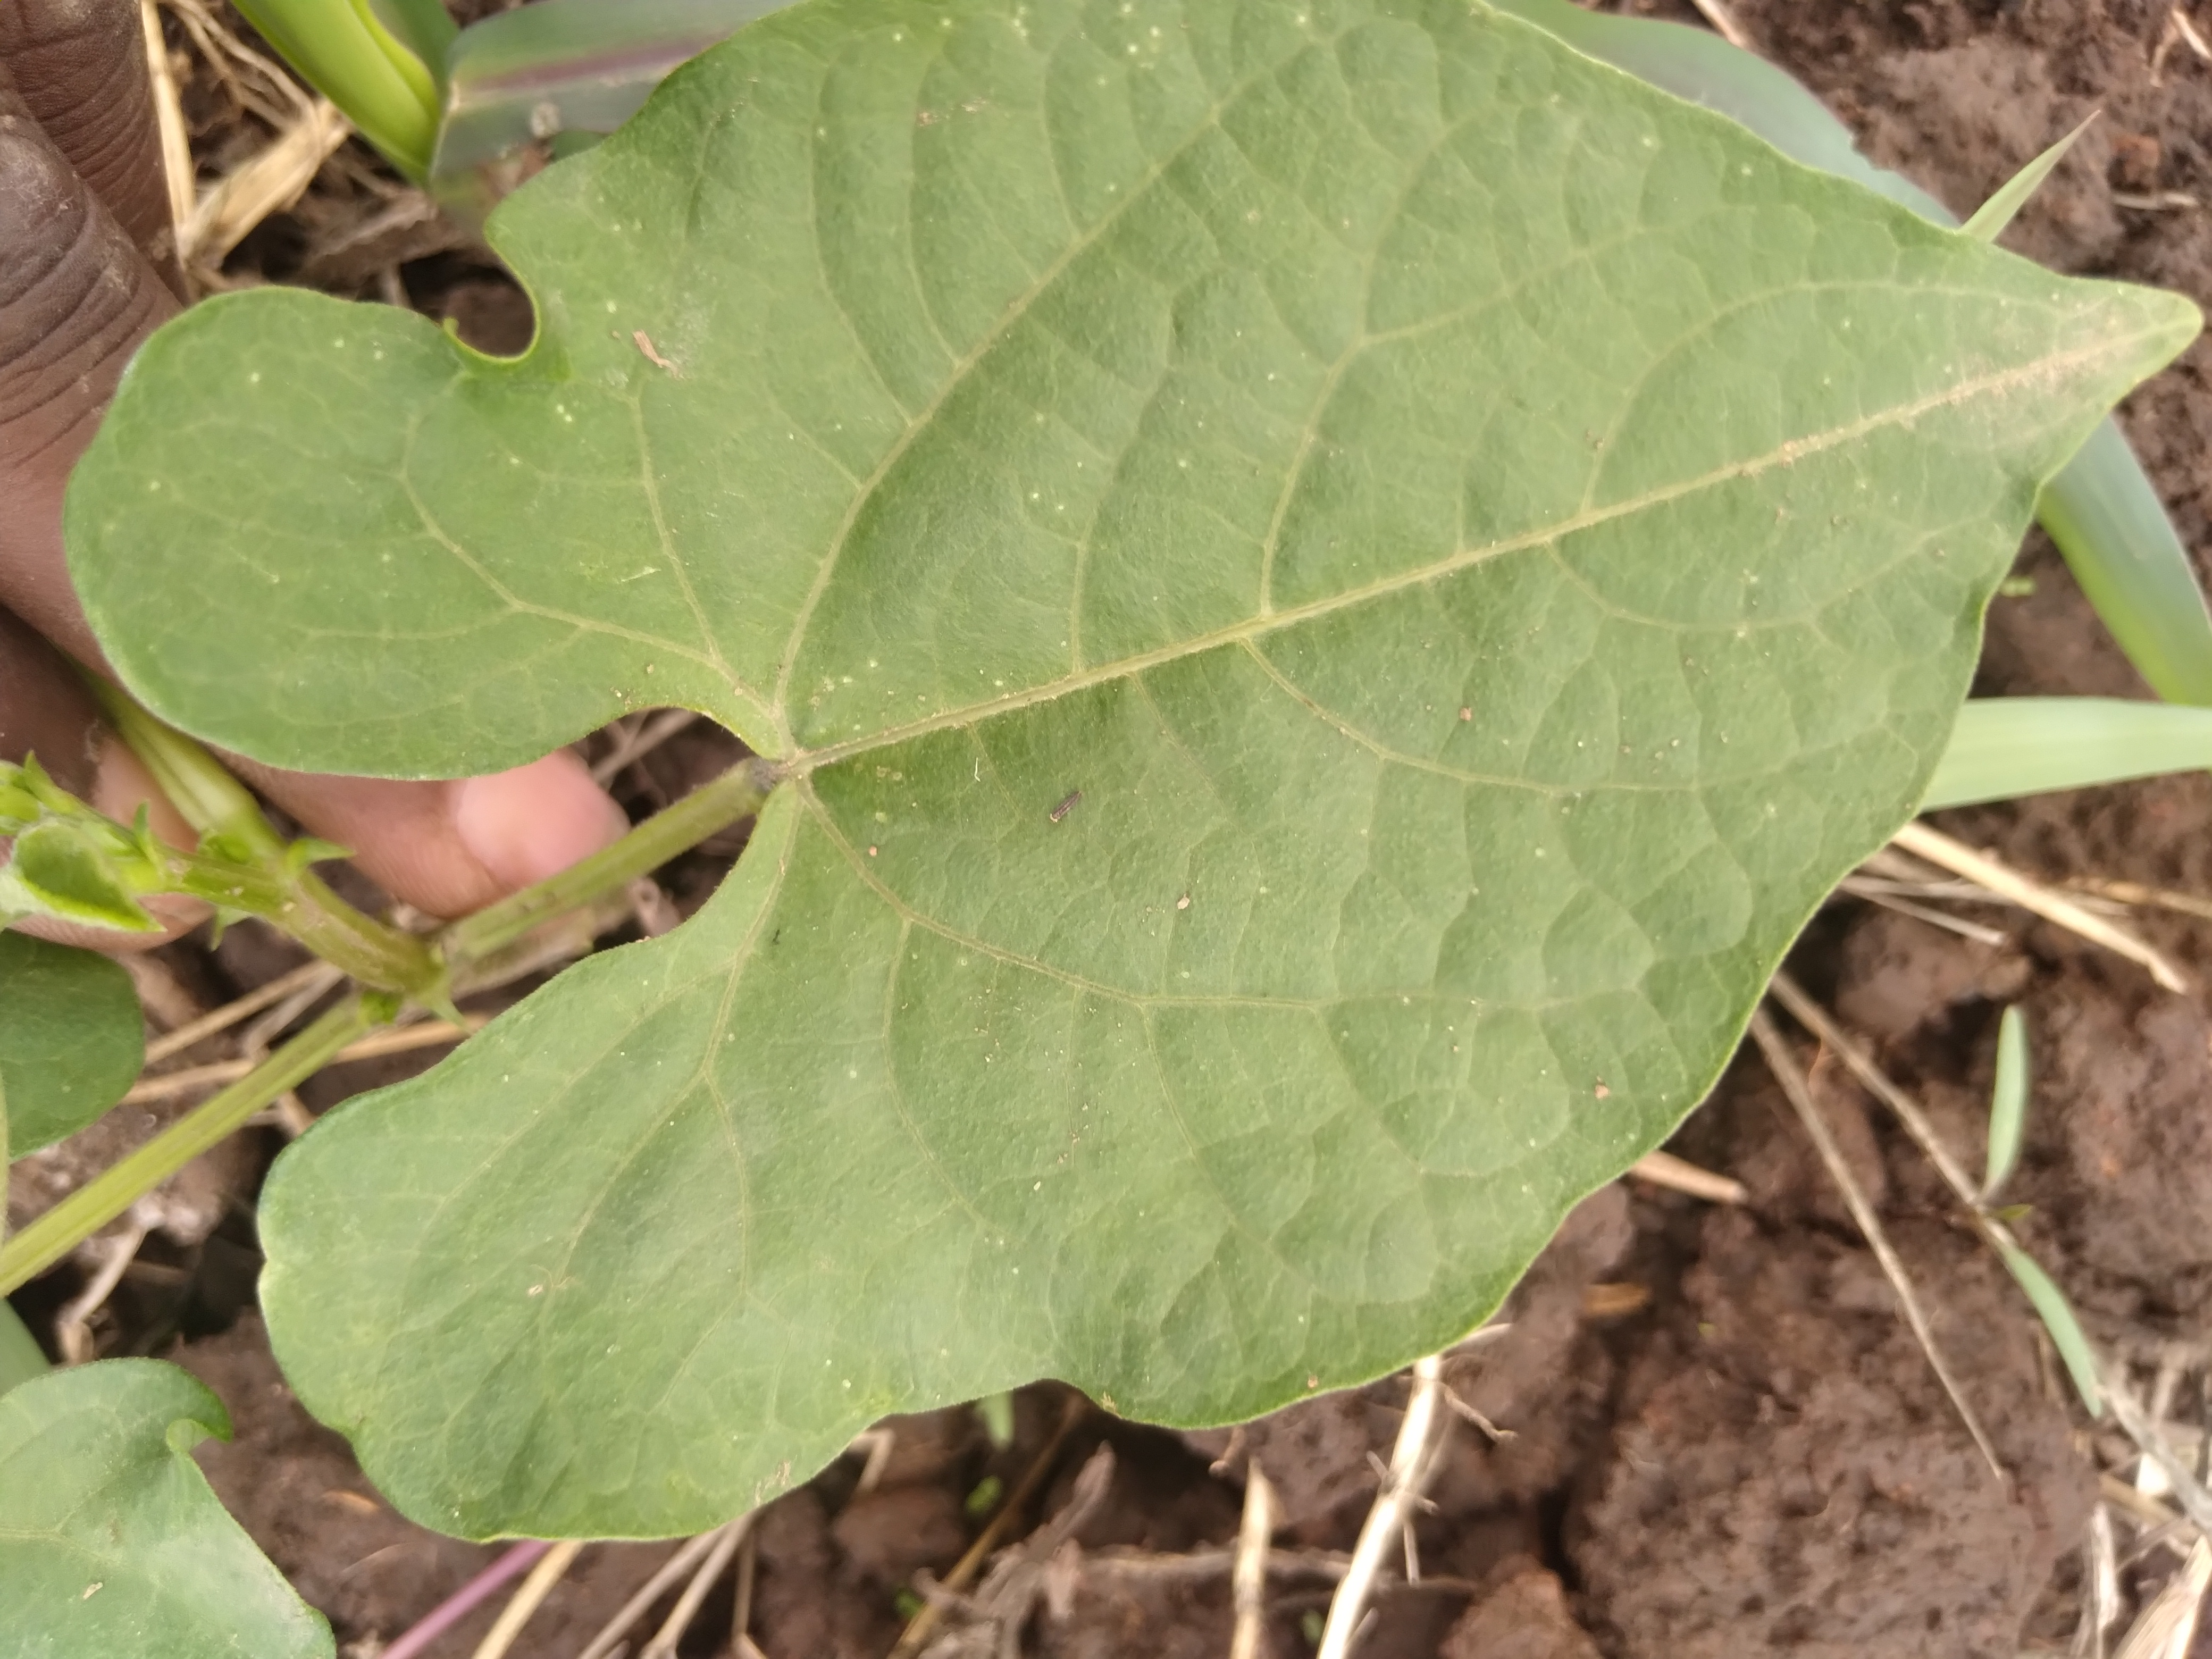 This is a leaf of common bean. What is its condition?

healthy
